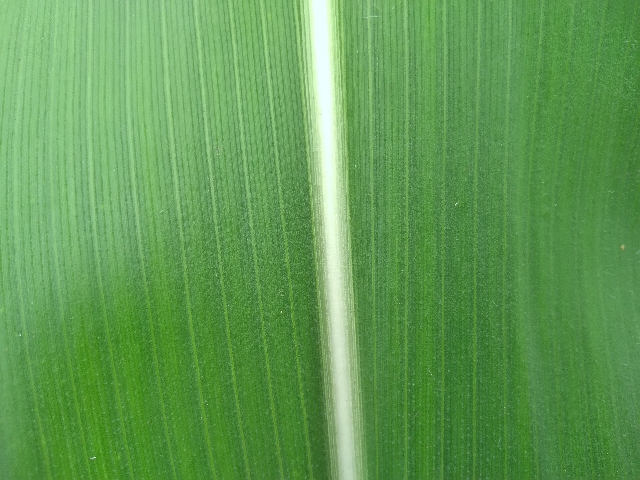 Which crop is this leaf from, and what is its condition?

maize, healthy
